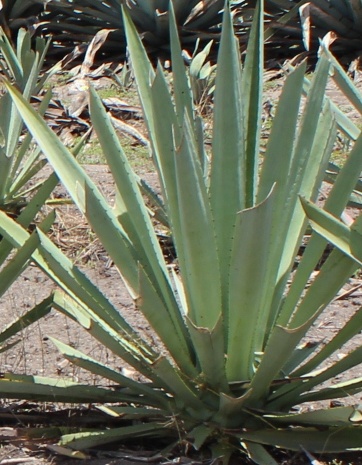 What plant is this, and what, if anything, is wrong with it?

agave, yellow
